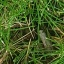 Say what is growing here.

grass
